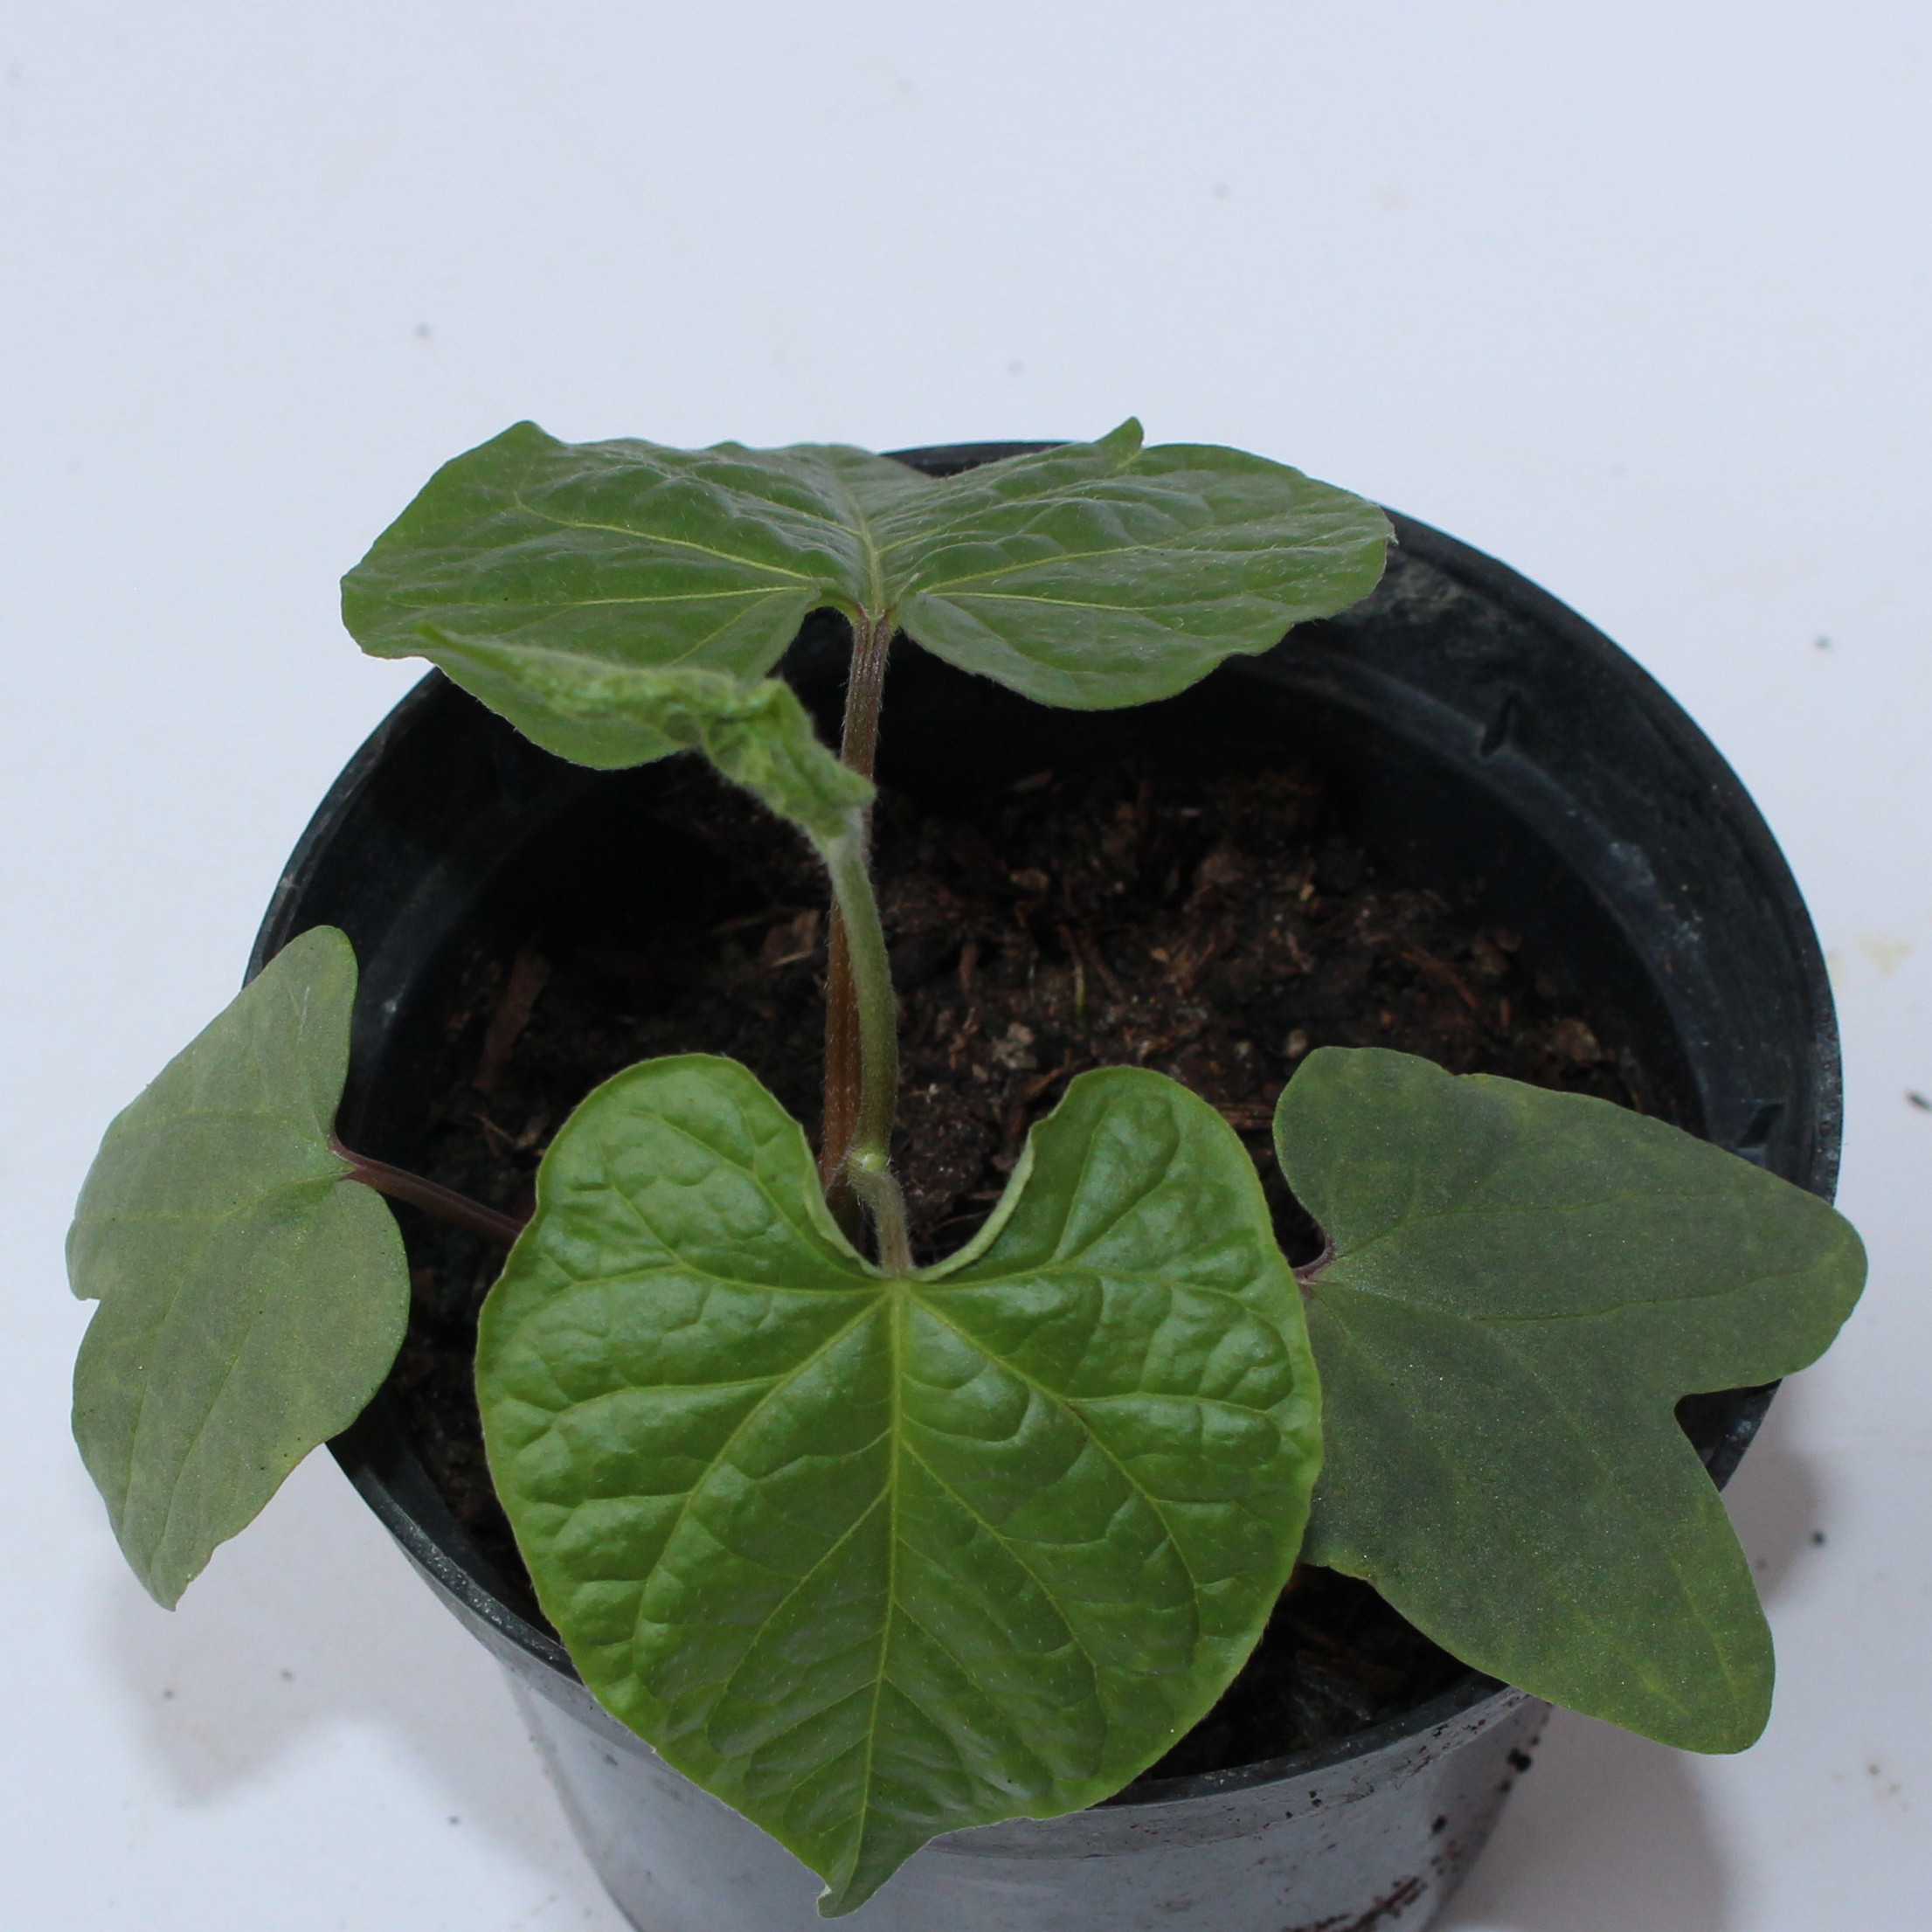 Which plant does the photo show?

Convolvulus arvensis
